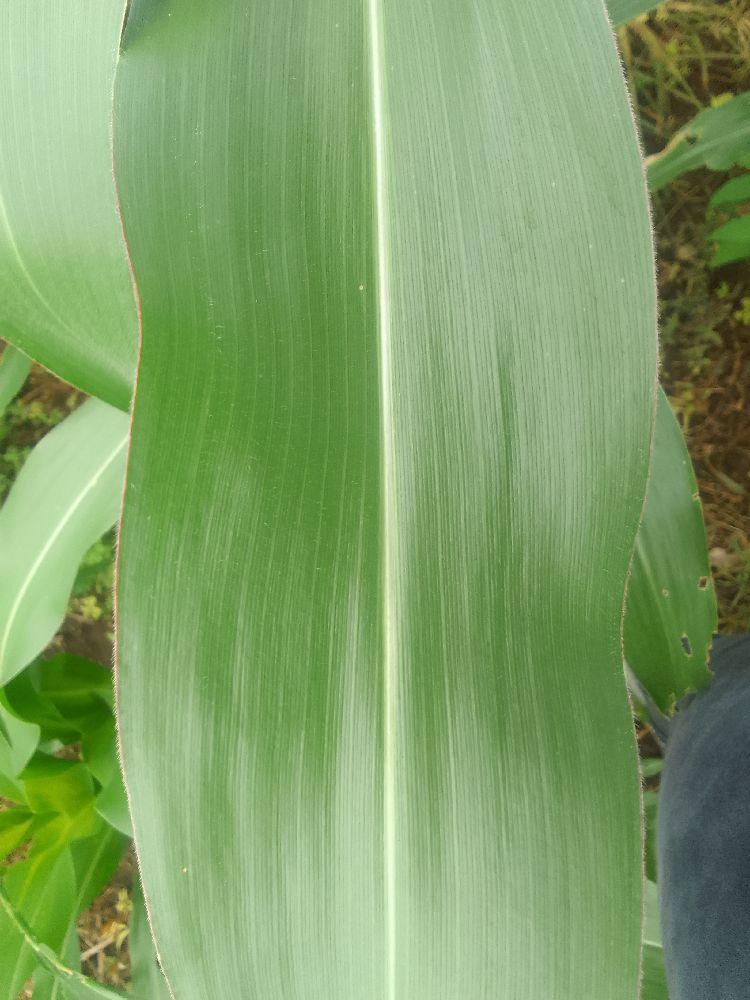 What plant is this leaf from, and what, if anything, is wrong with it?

maize, healthy
